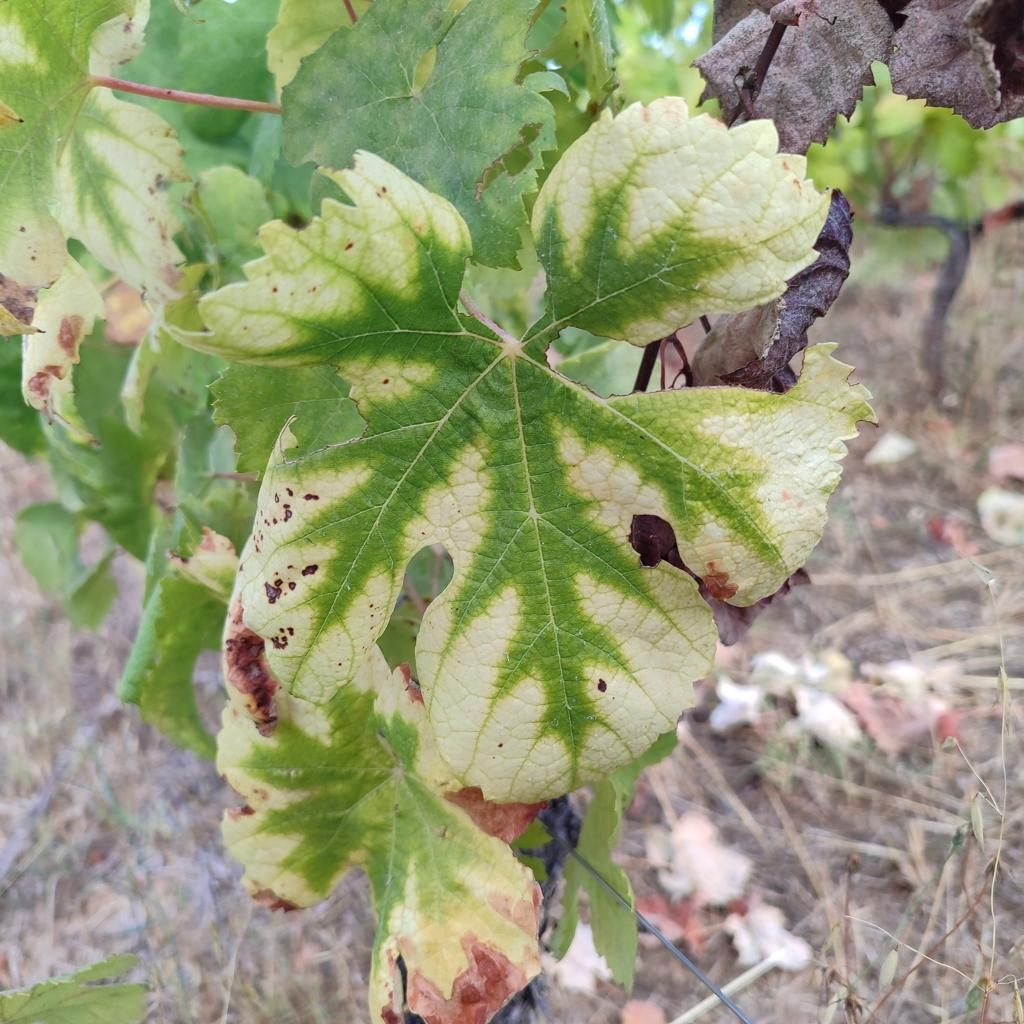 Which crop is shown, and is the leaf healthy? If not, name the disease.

grapevine, esca complex
